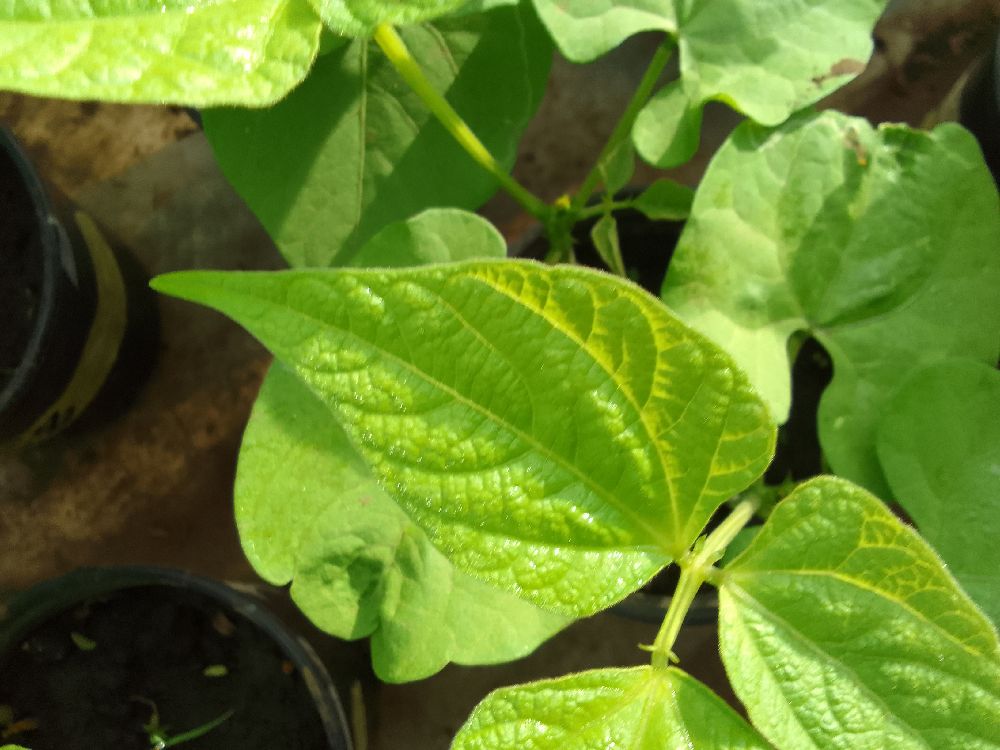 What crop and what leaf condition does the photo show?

common bean, healthy
